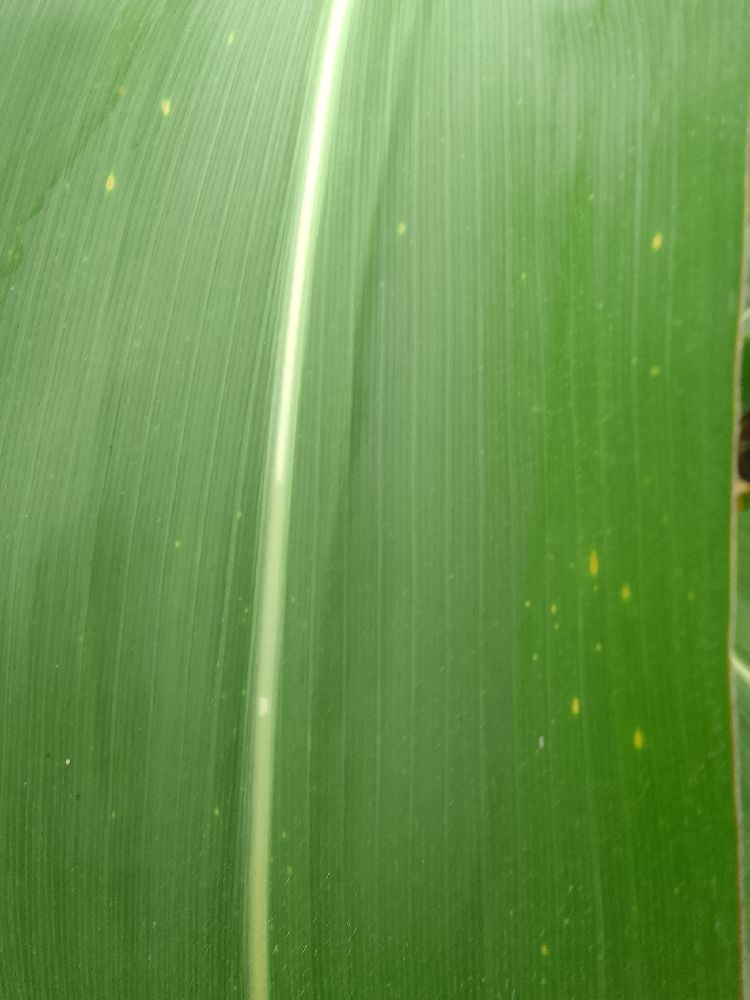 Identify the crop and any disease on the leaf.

maize, healthy
